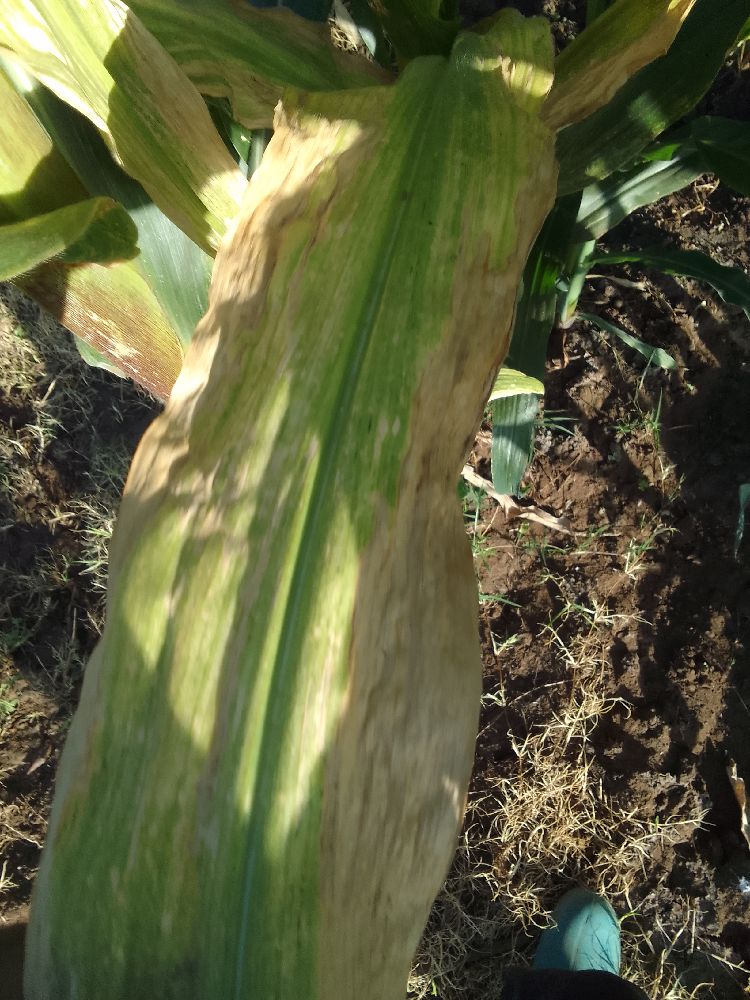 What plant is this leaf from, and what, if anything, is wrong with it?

maize, maize lethal necrosis
